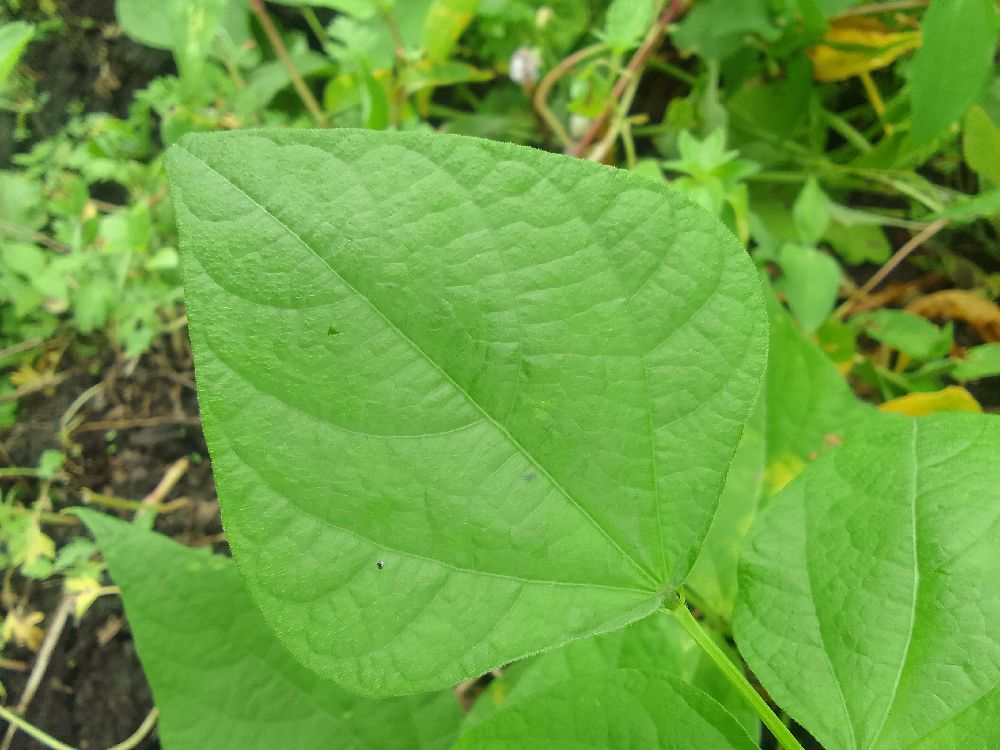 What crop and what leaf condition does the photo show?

common bean, healthy
